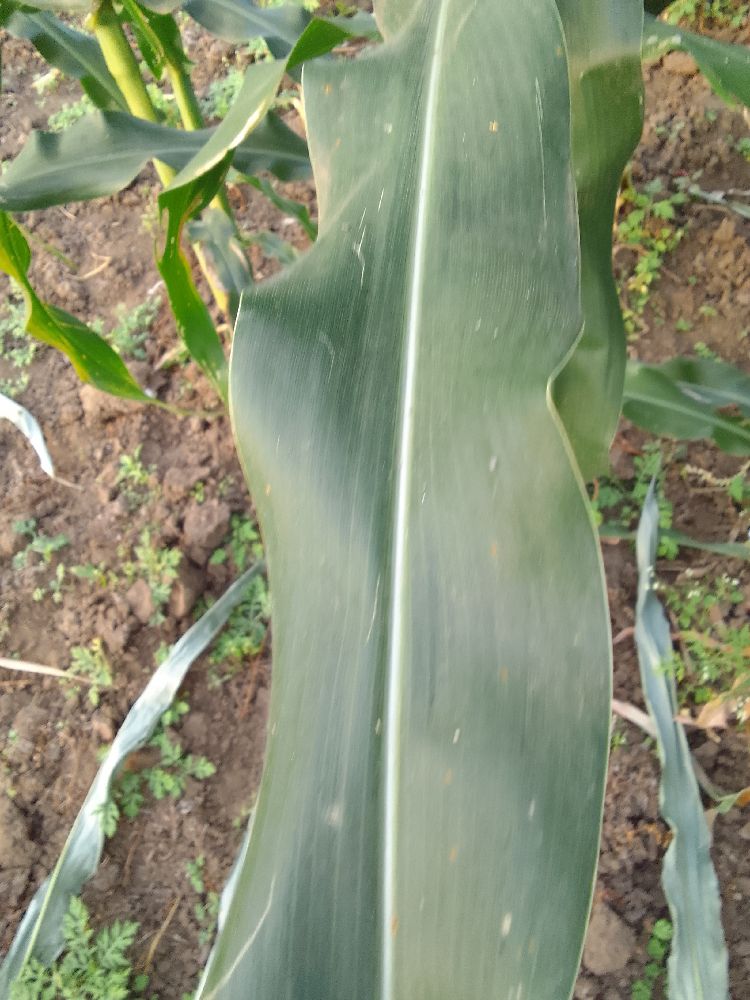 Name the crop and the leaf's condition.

maize, healthy
